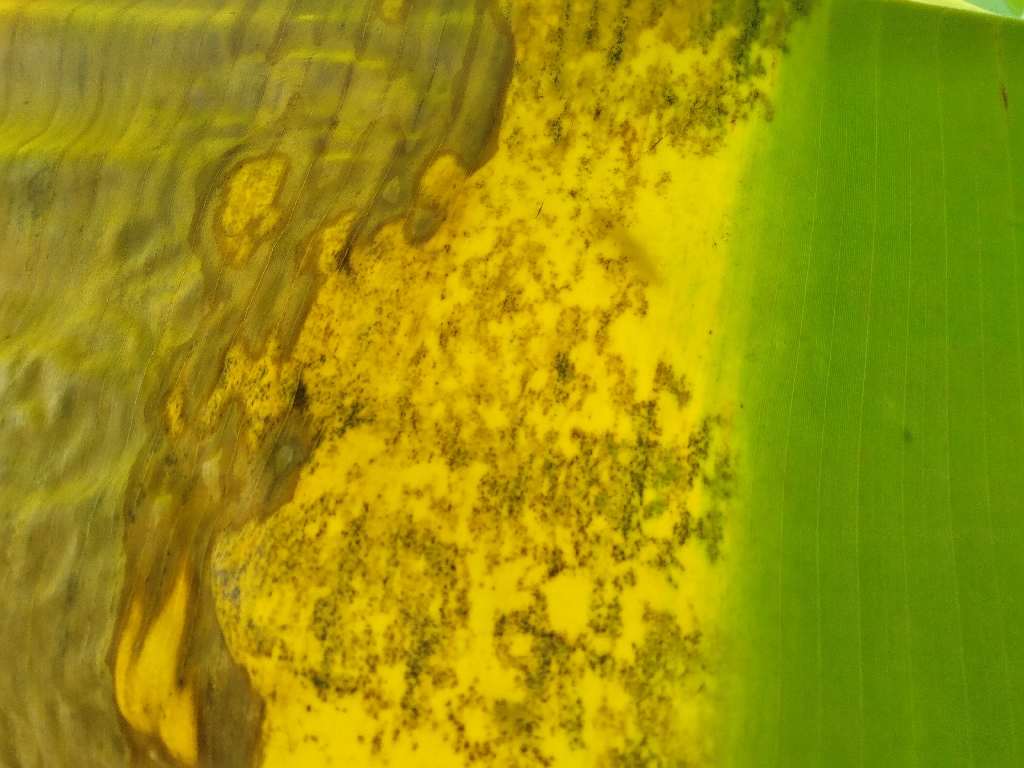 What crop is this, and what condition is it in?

banana, black sigatoka
